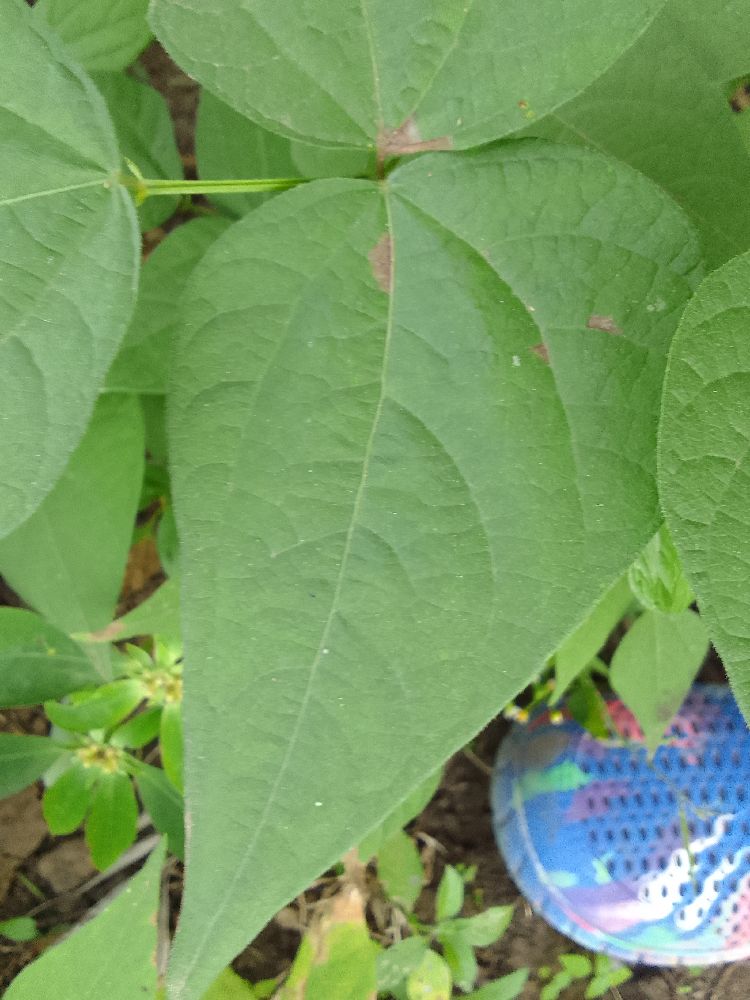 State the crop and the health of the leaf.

common bean, healthy
